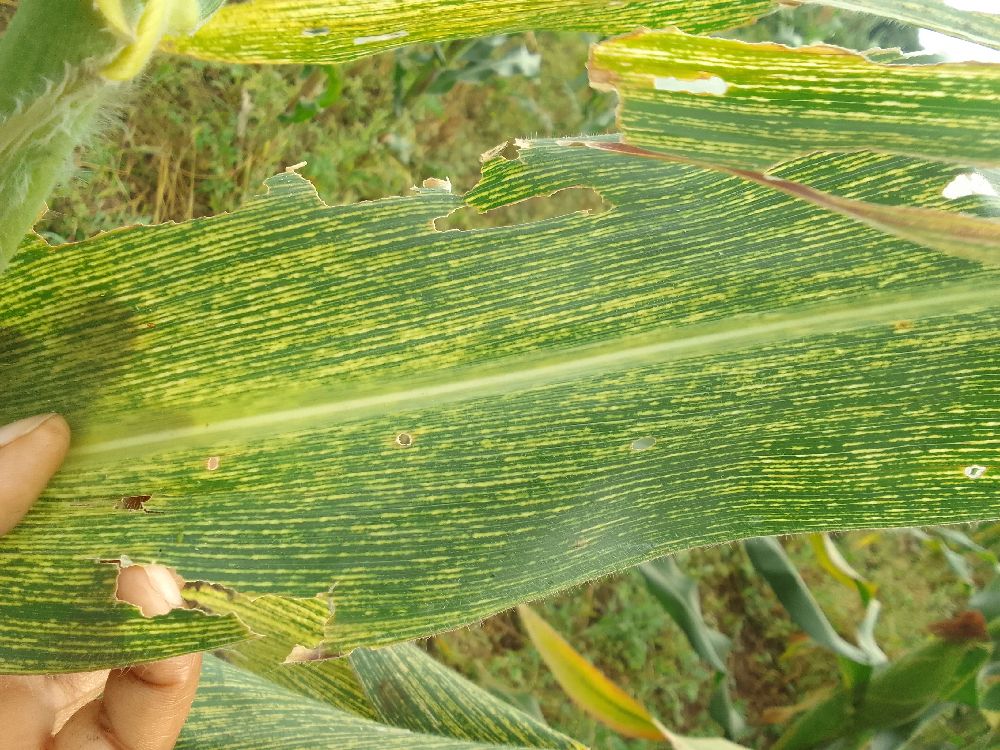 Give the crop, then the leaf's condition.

maize, maize streak virus
